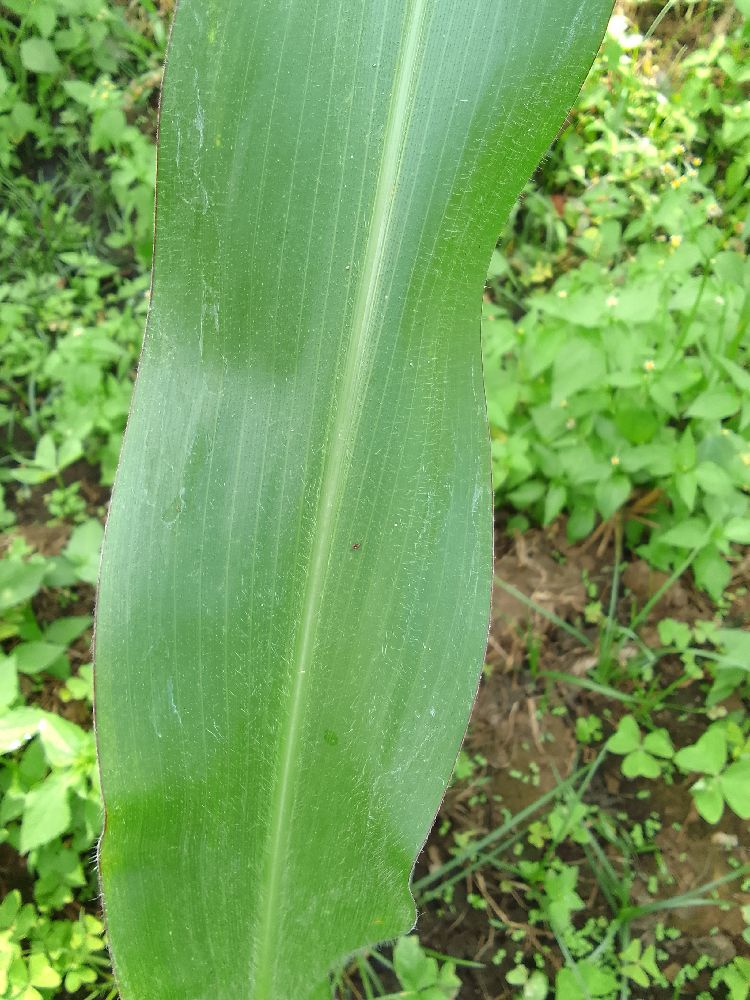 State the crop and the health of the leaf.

maize, healthy
